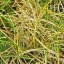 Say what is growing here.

grass
